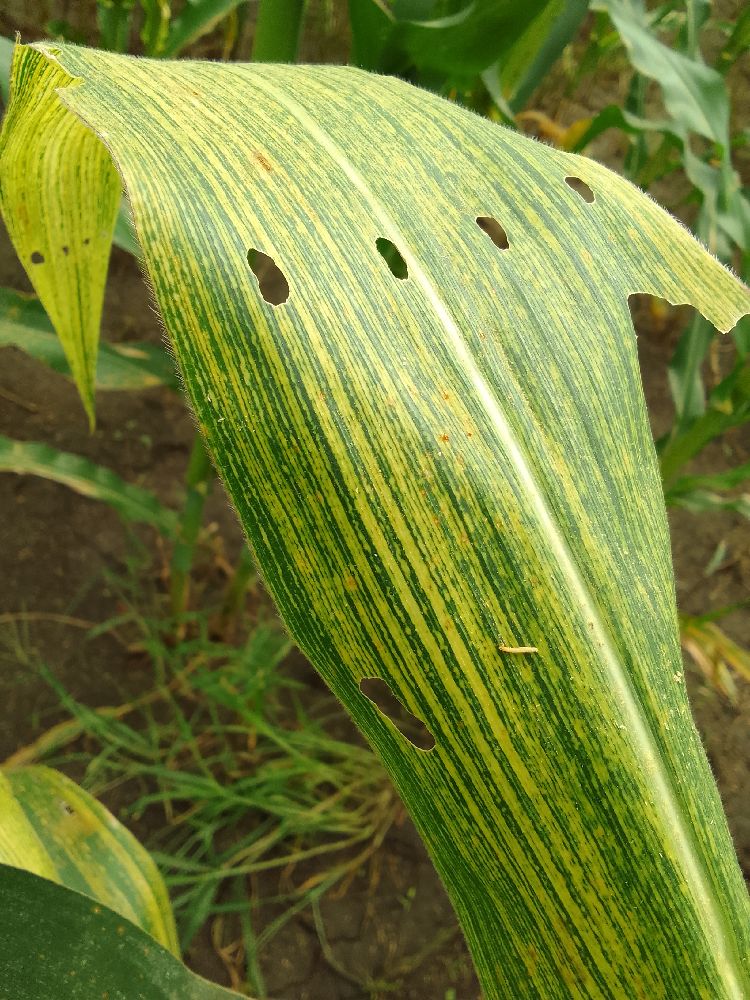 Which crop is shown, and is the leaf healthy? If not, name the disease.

maize, maize streak virus
